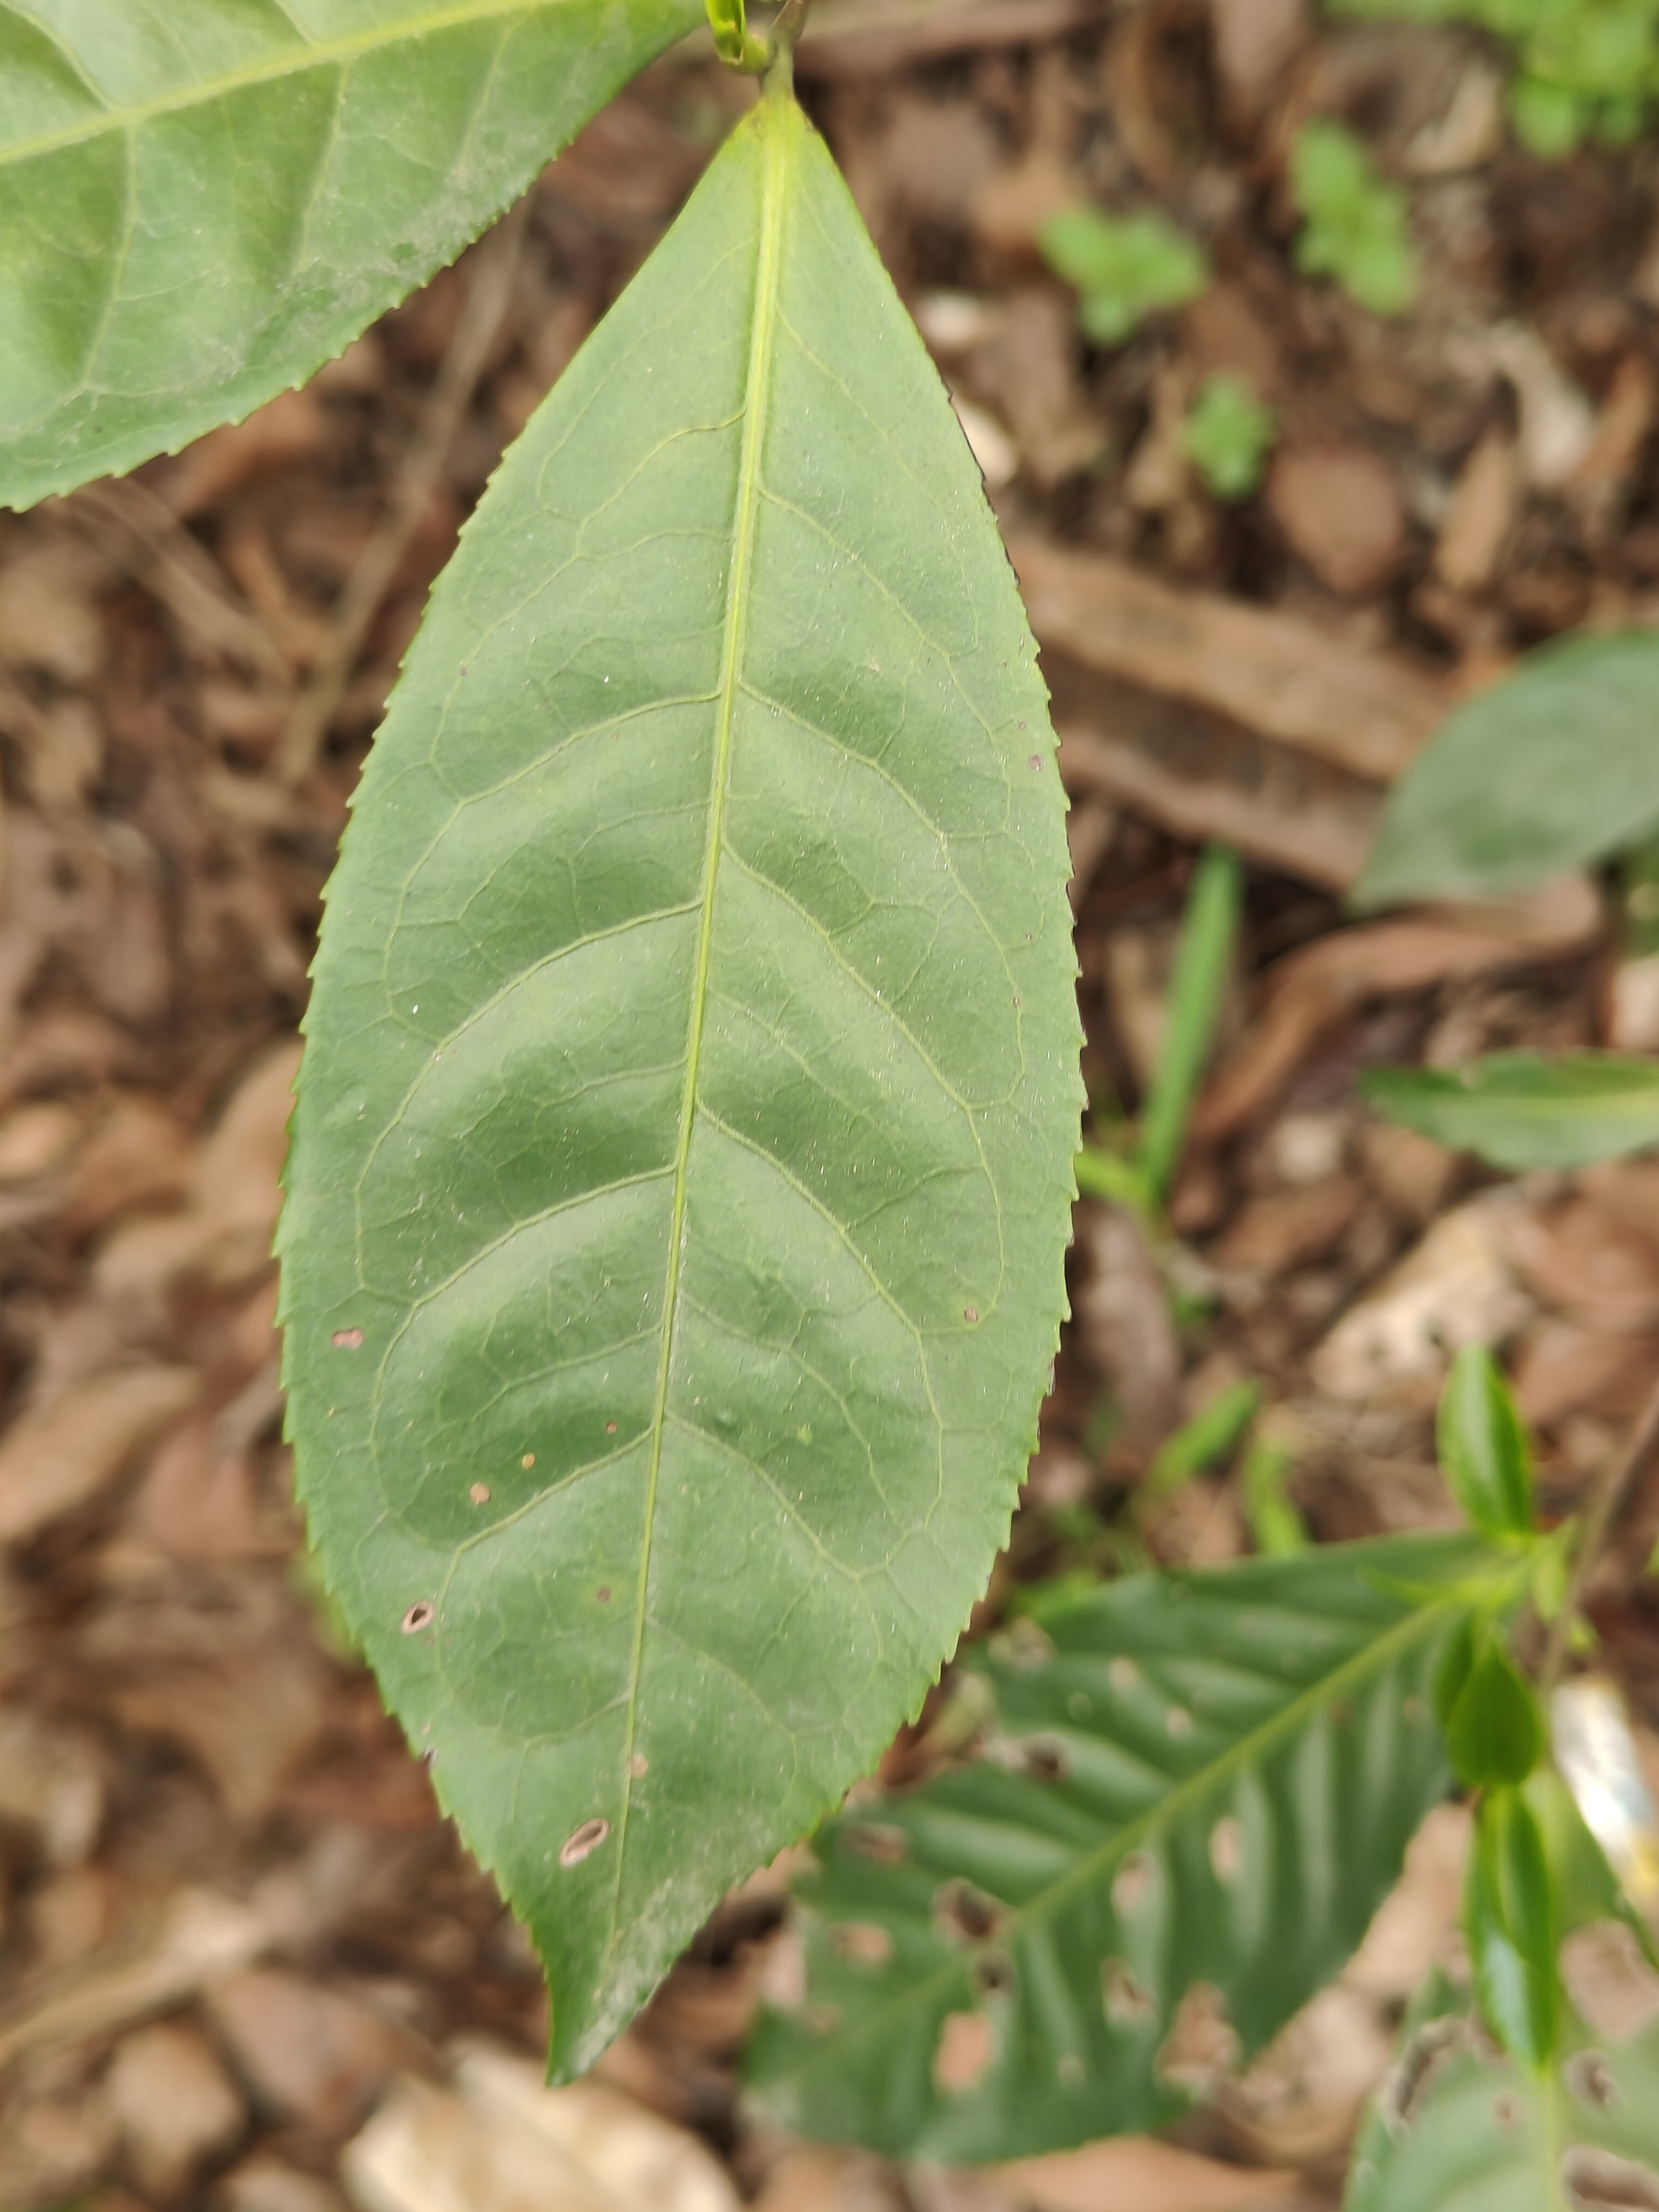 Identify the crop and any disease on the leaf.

tea, red rust
